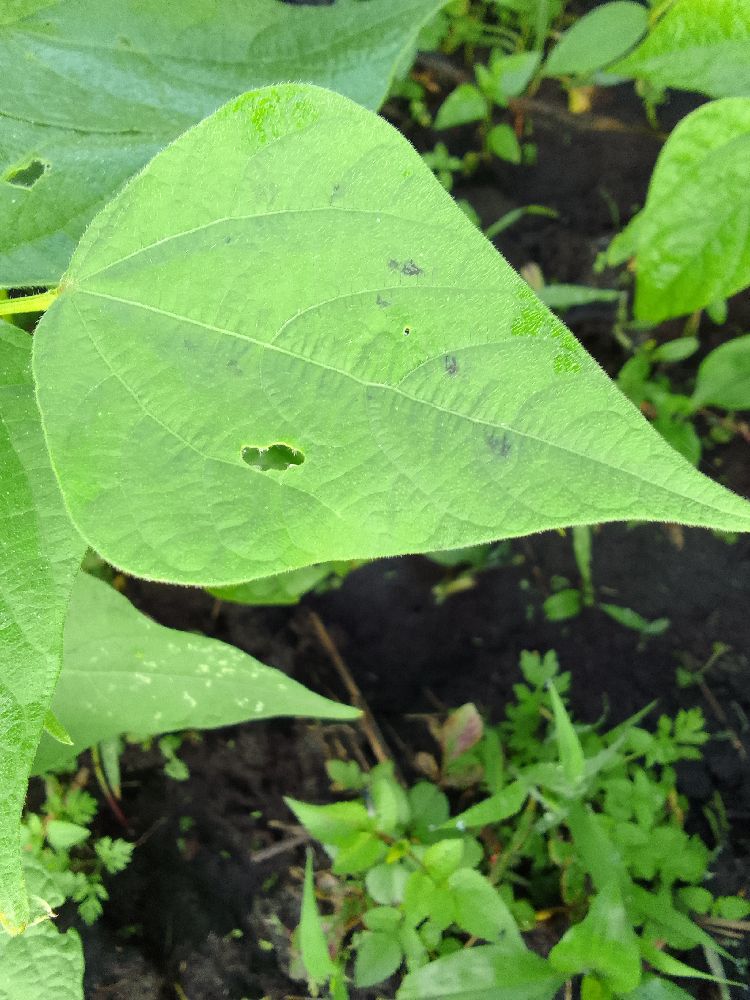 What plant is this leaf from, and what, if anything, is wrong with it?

common bean, healthy
